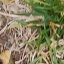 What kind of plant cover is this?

grass
